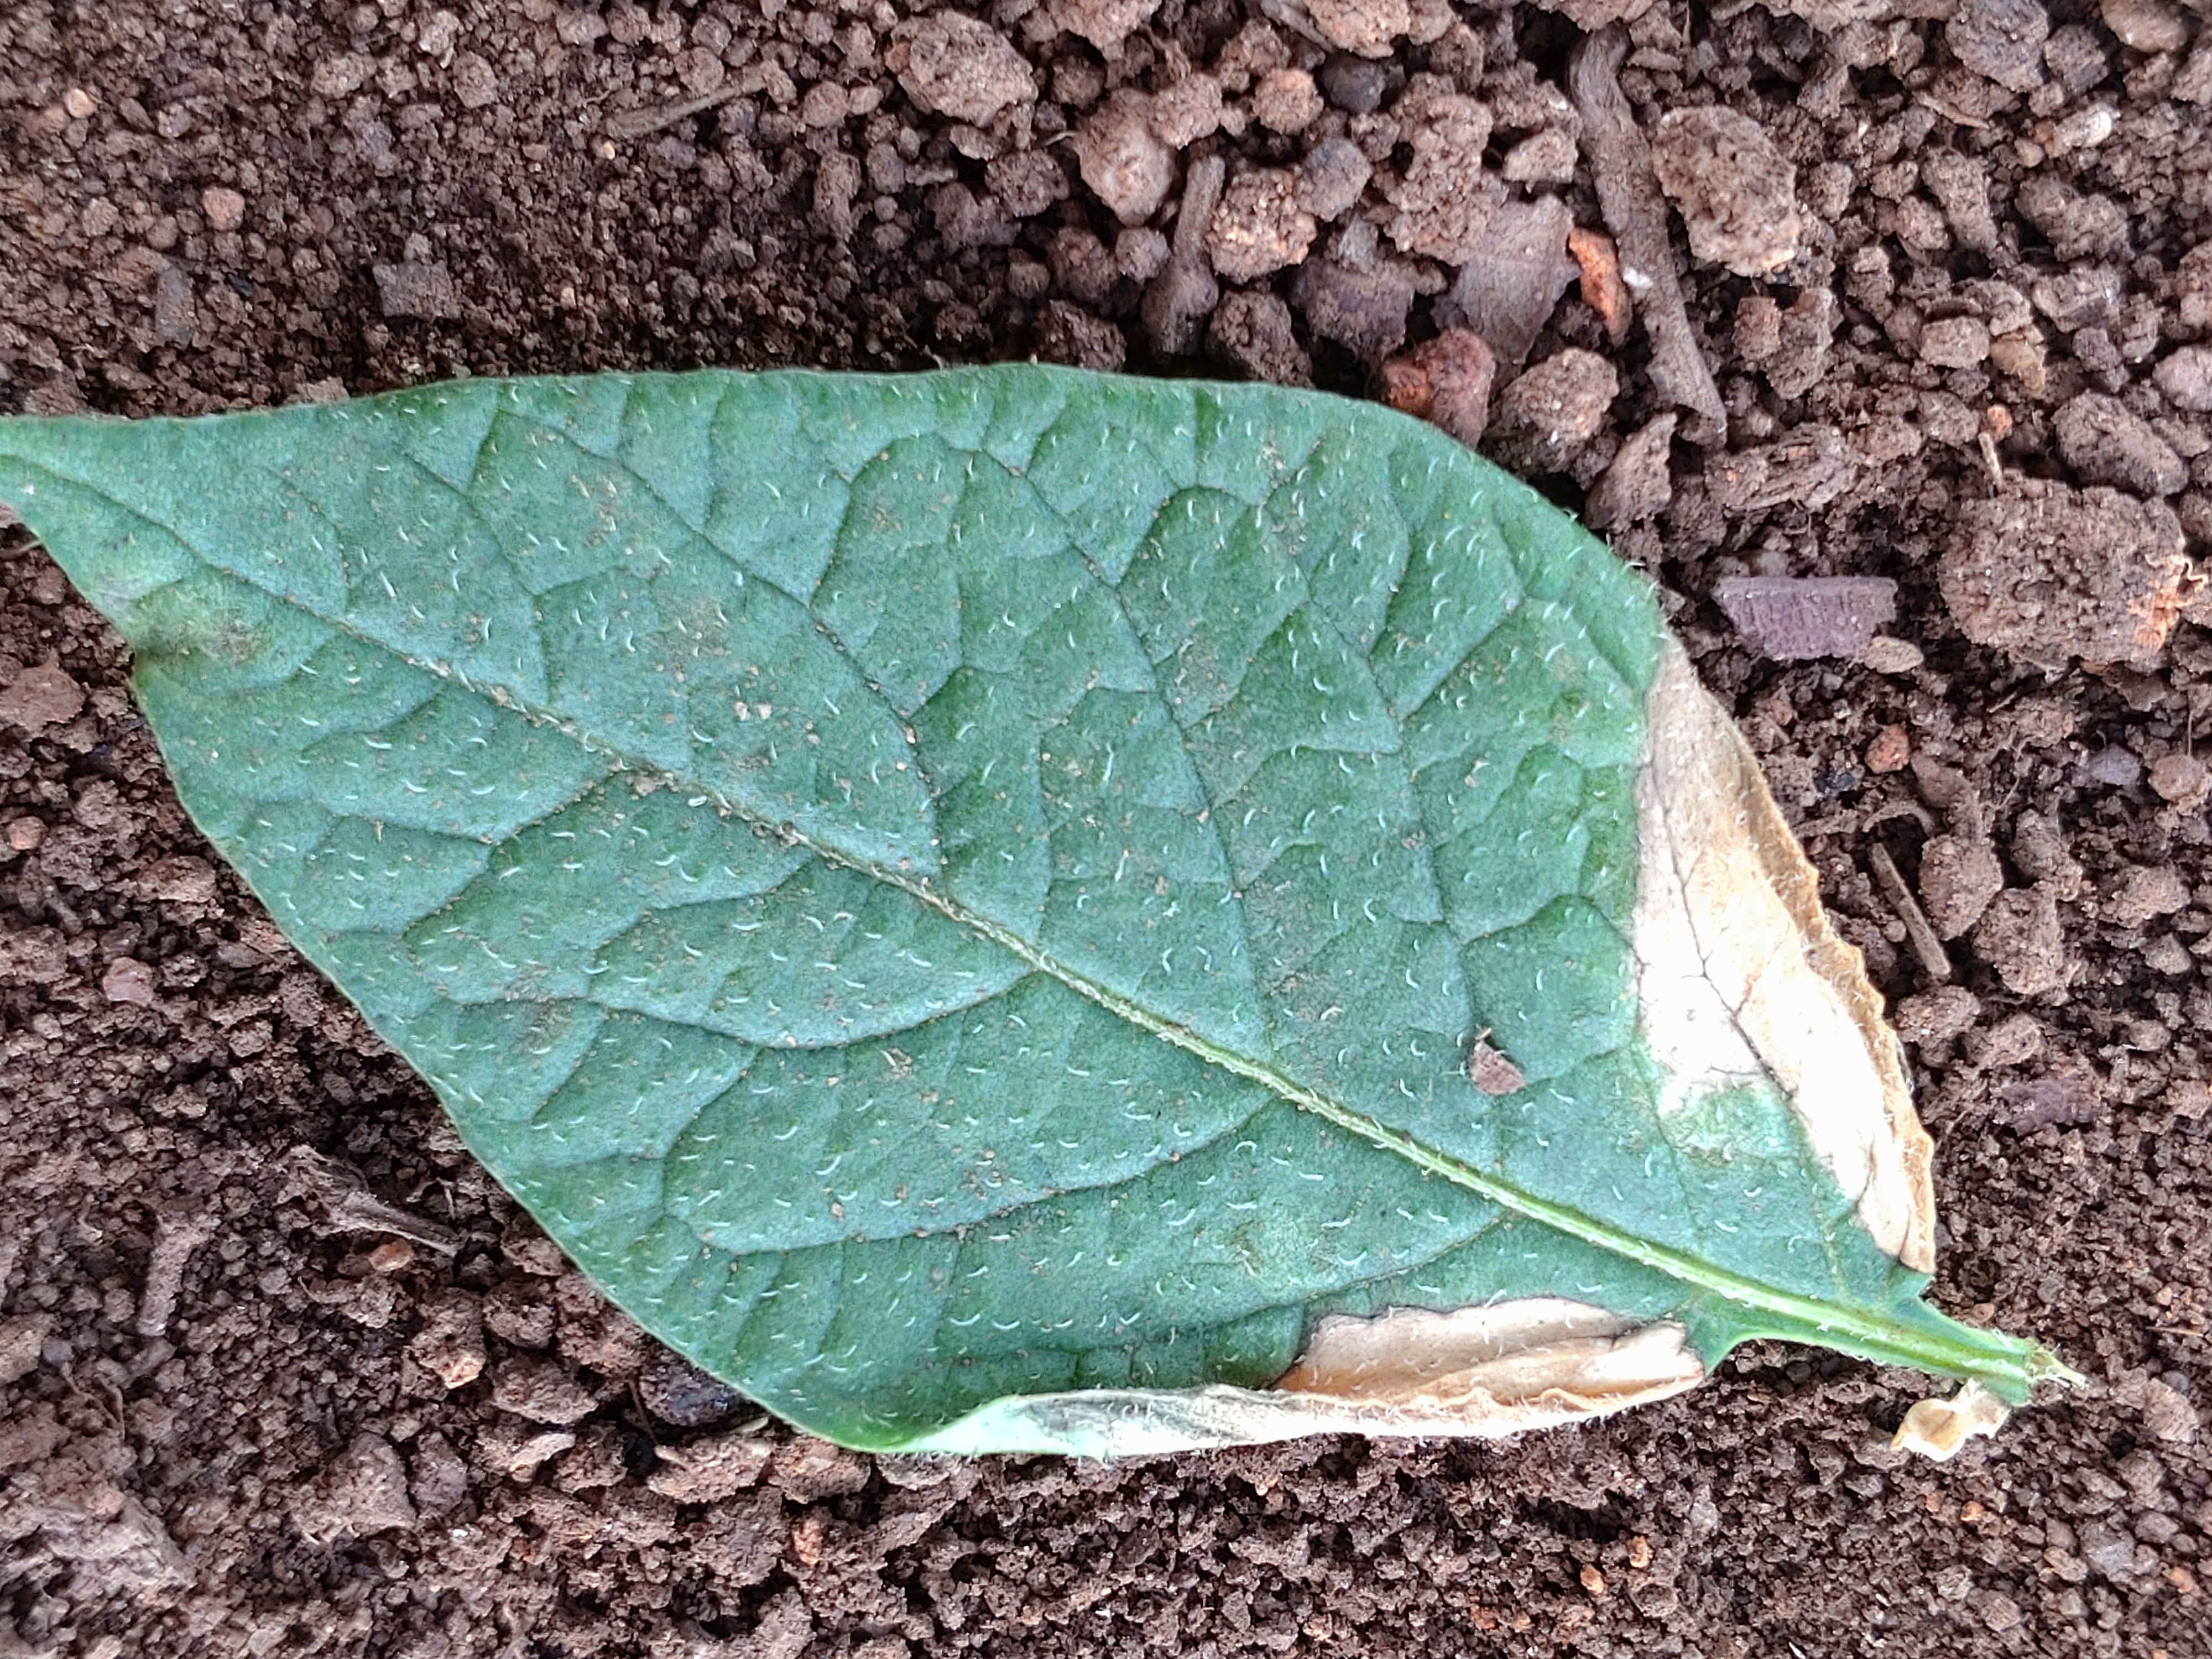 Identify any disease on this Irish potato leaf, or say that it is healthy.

early blight
